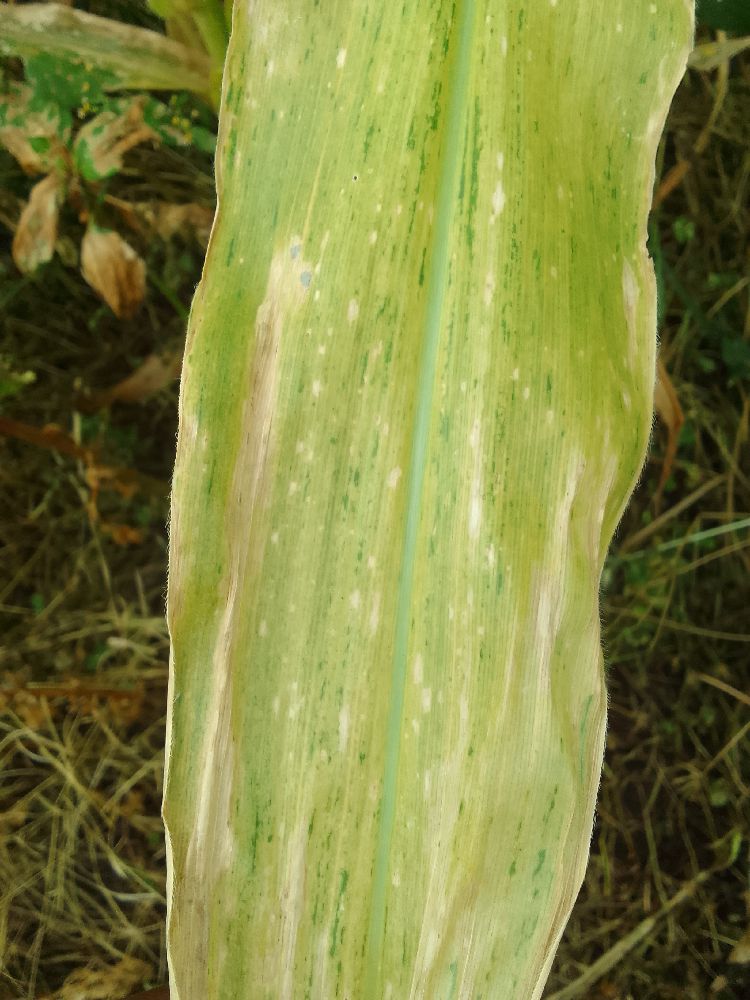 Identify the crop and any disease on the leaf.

maize, maize lethal necrosis
